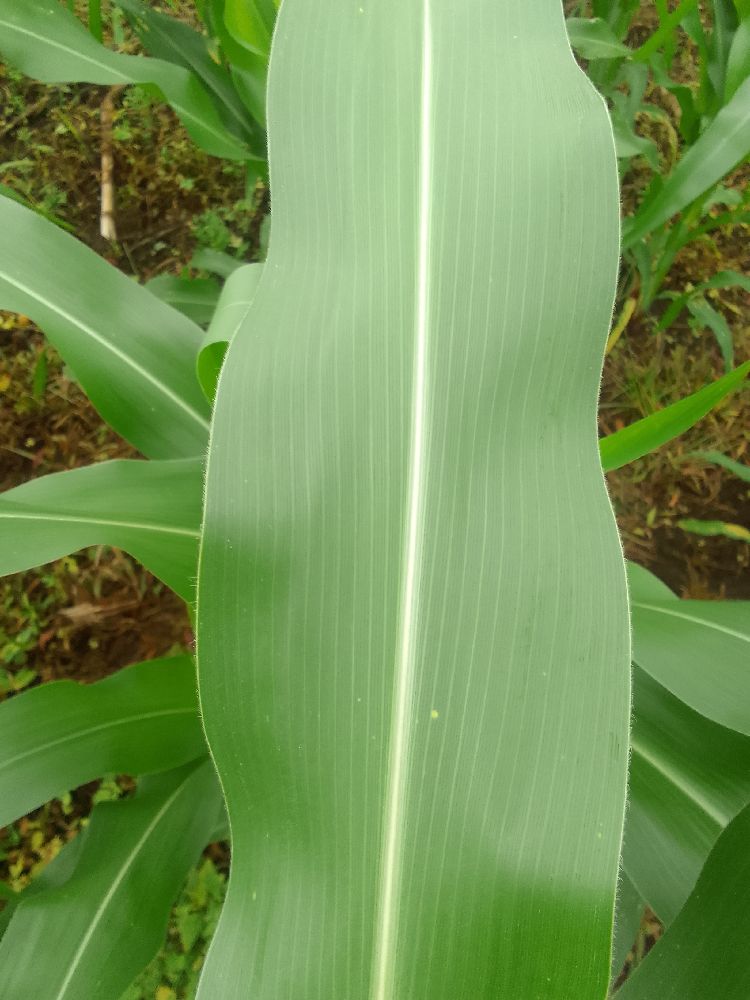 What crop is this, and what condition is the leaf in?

maize, healthy
